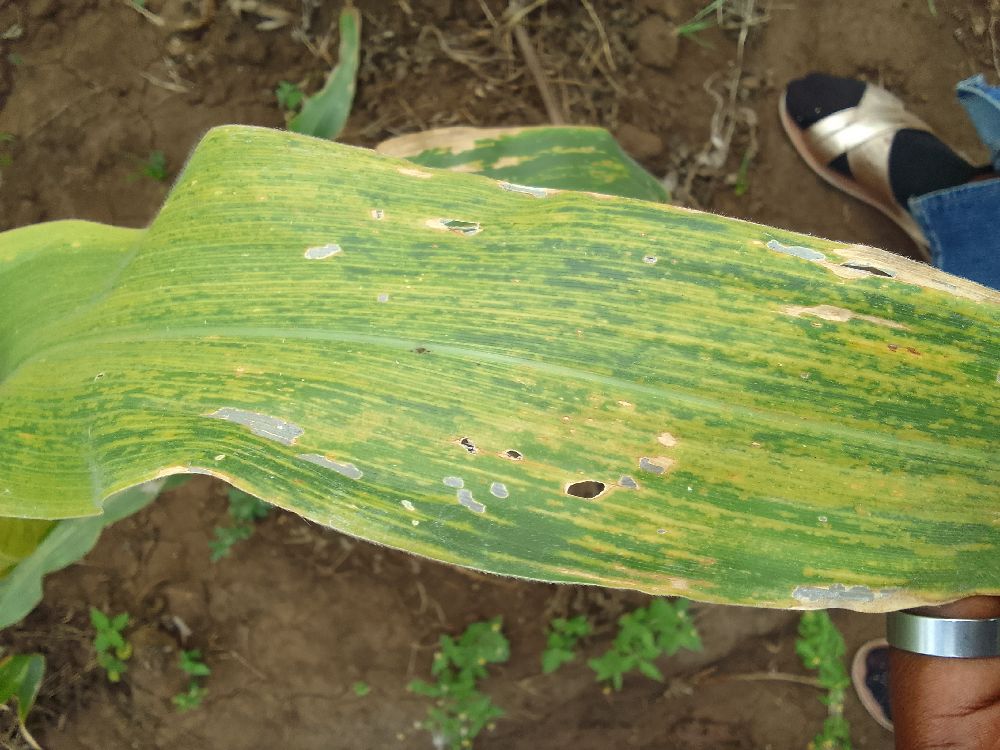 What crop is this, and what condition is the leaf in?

maize, maize lethal necrosis
